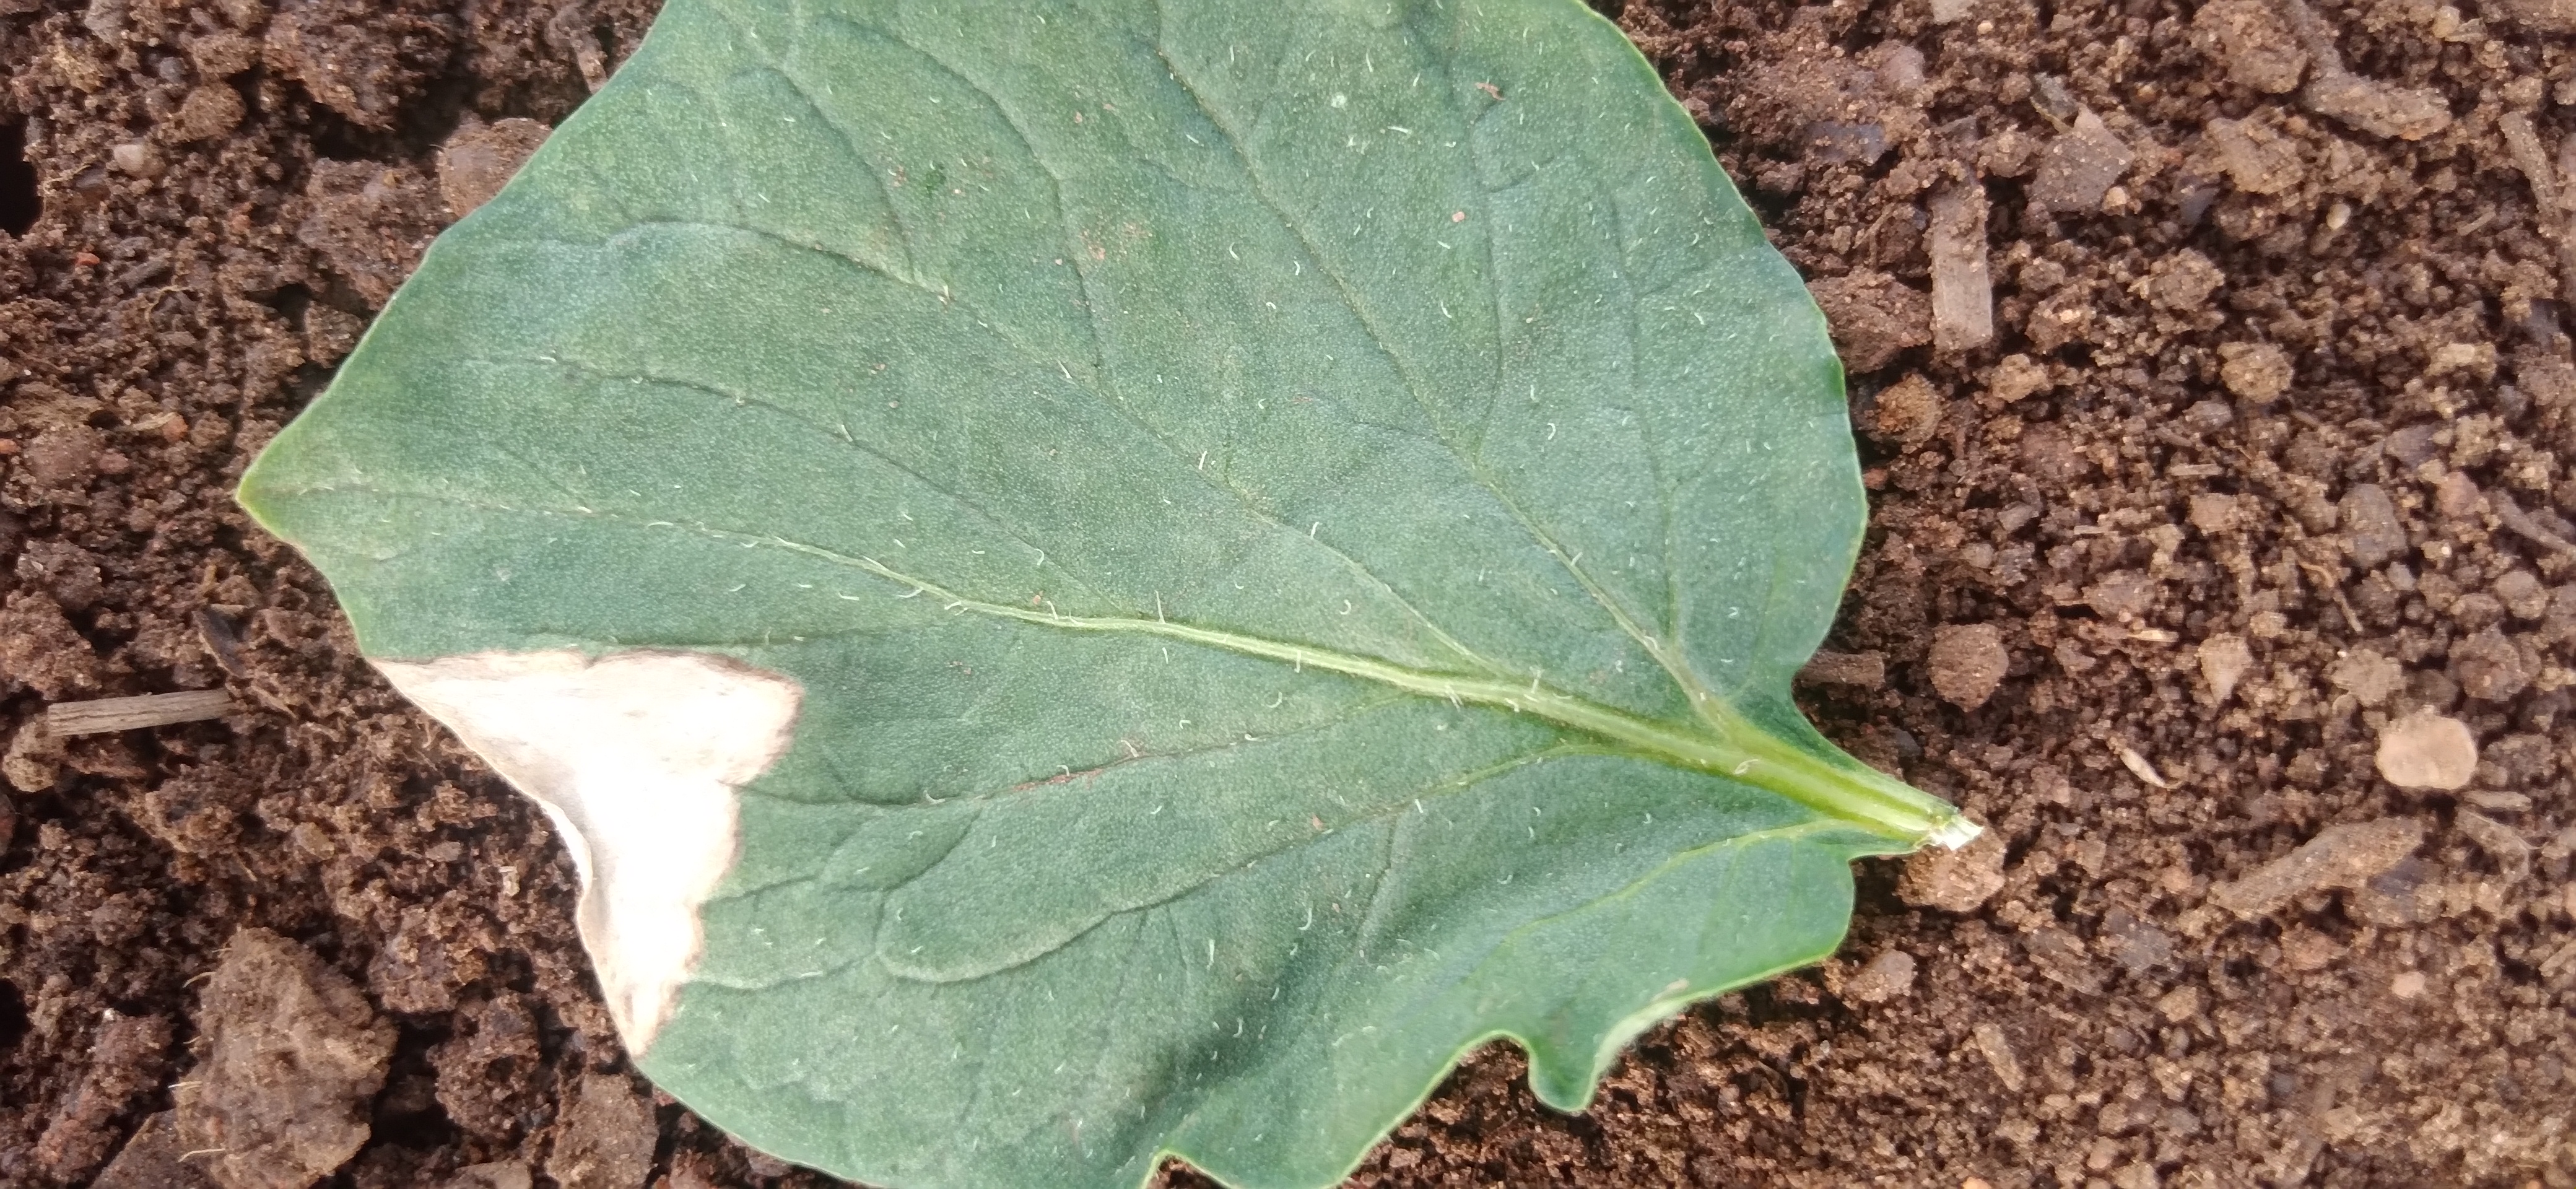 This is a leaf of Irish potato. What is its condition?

early blight
